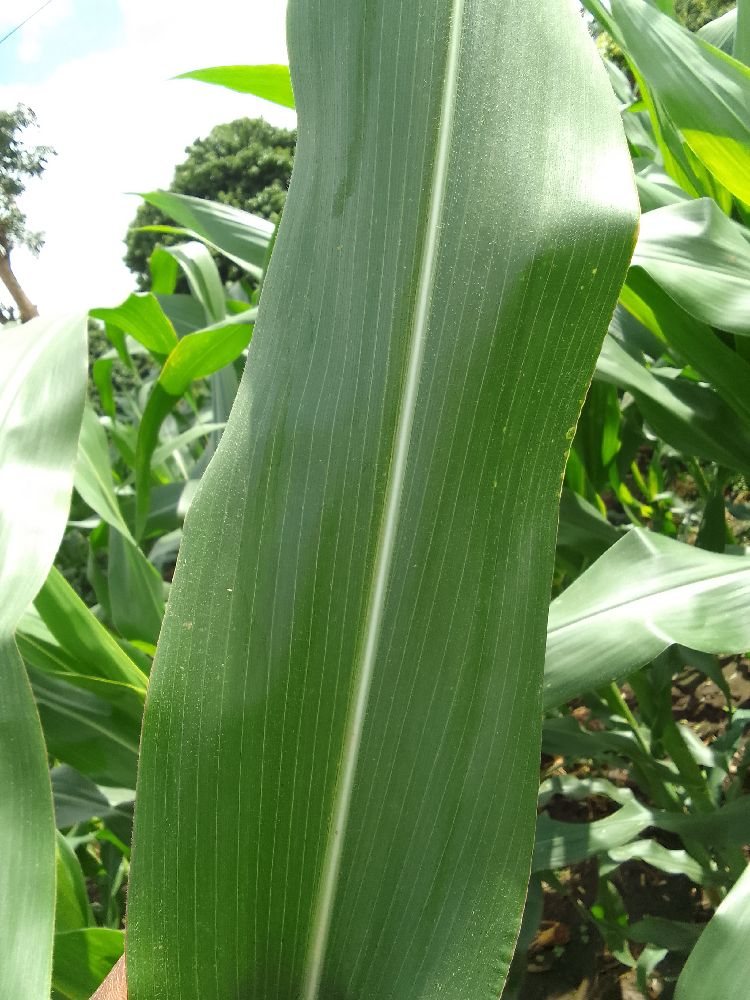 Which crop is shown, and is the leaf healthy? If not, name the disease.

maize, healthy
